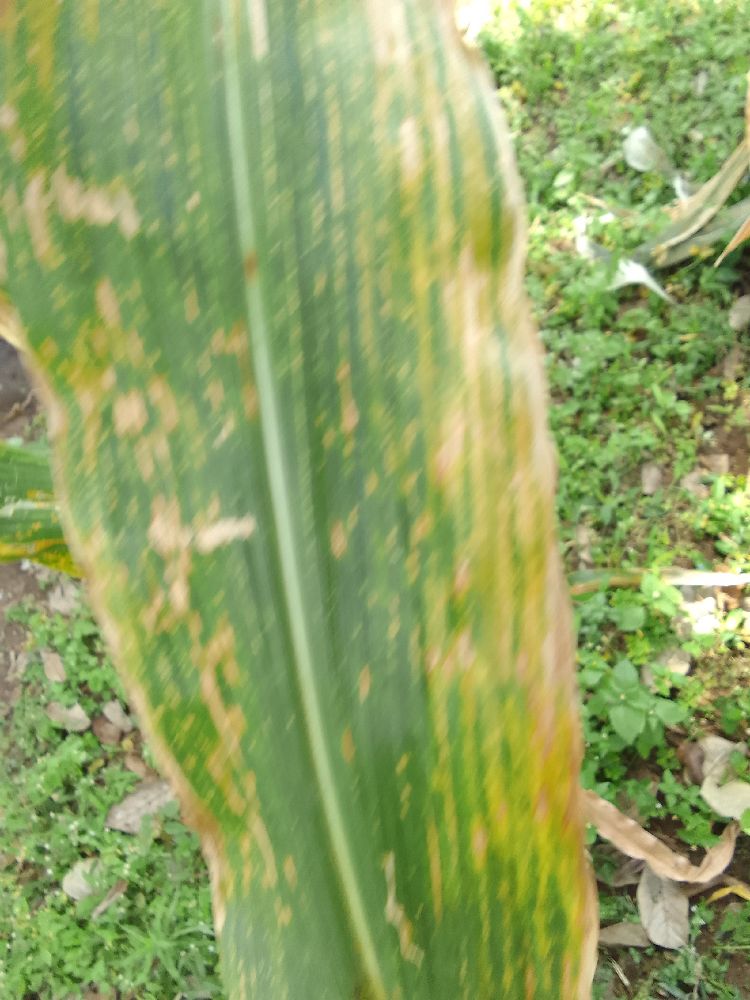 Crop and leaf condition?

maize, maize lethal necrosis
